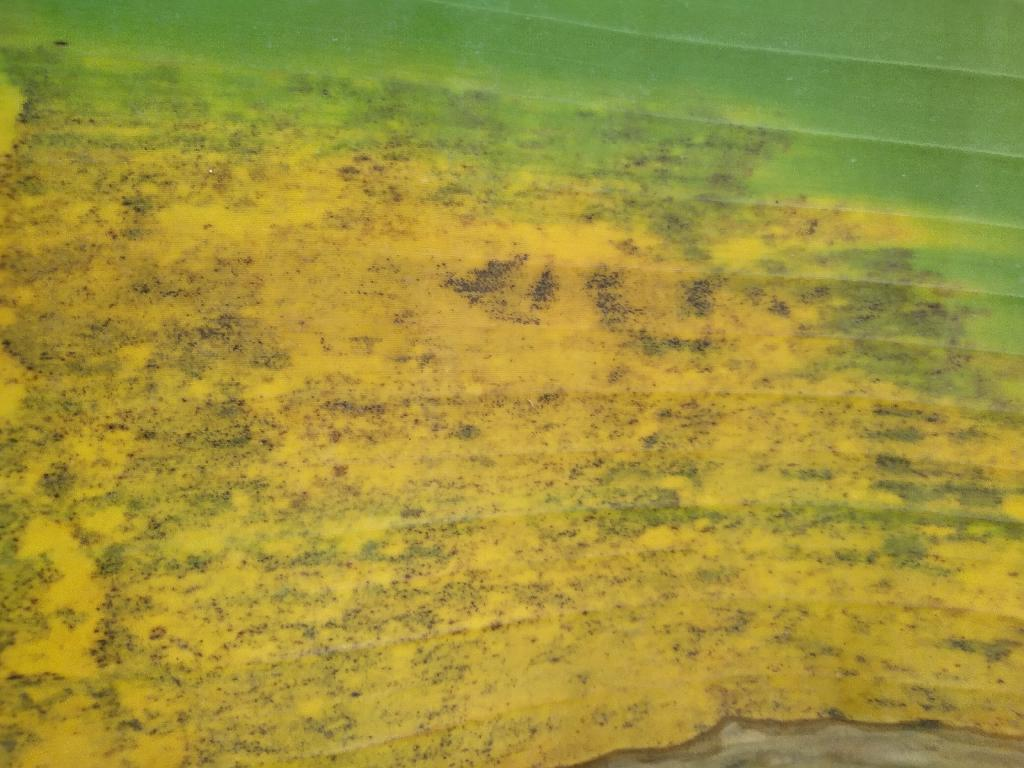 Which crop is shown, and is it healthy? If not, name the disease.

banana, black sigatoka
